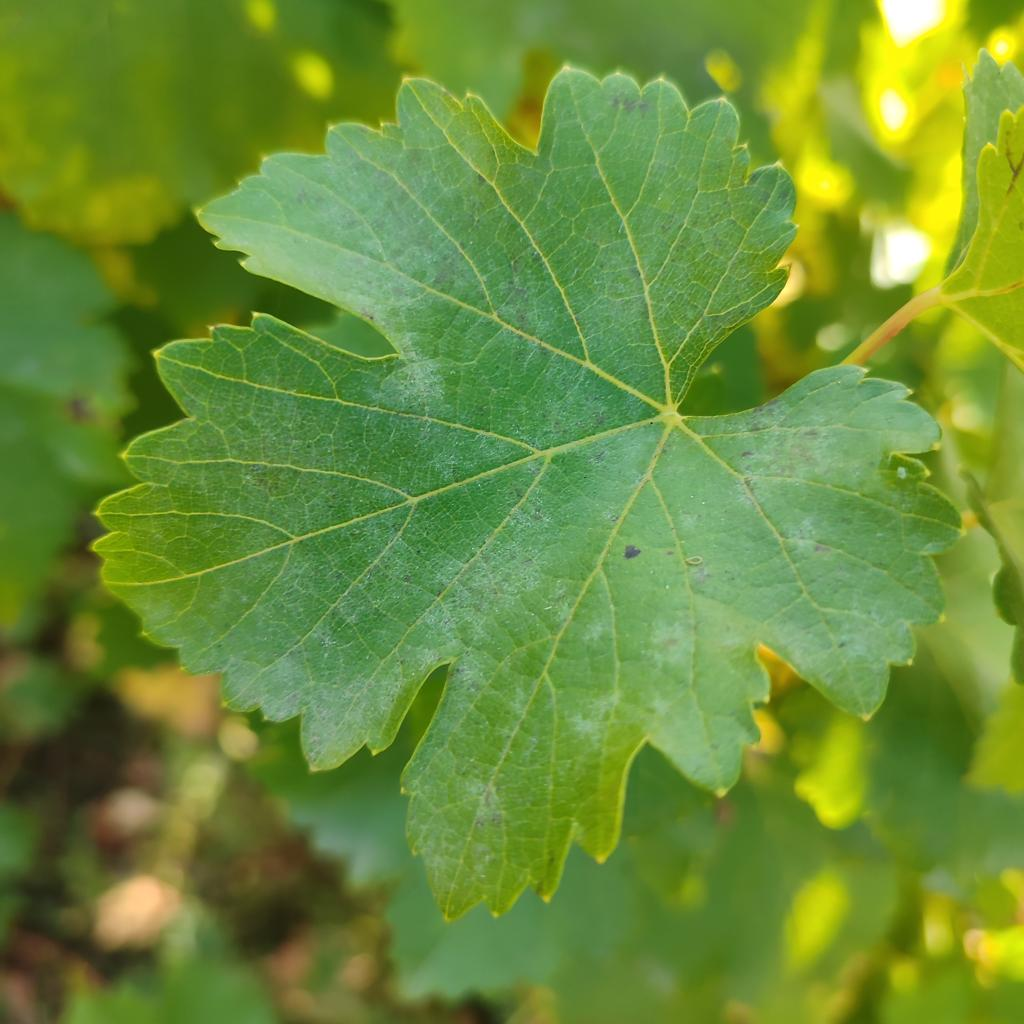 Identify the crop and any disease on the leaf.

grapevine, powdery mildew
